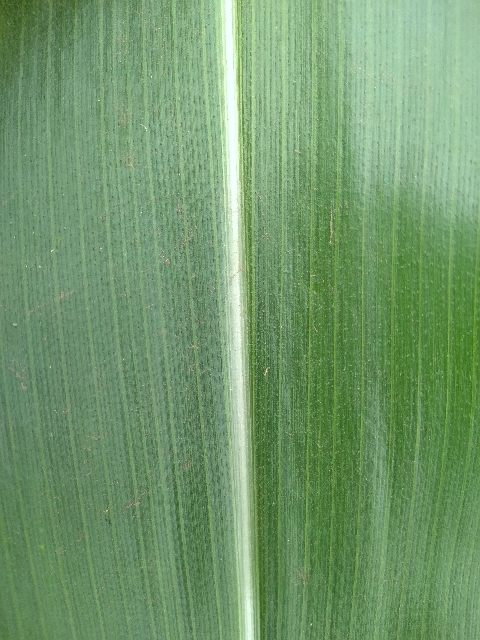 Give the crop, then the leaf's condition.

maize, healthy
